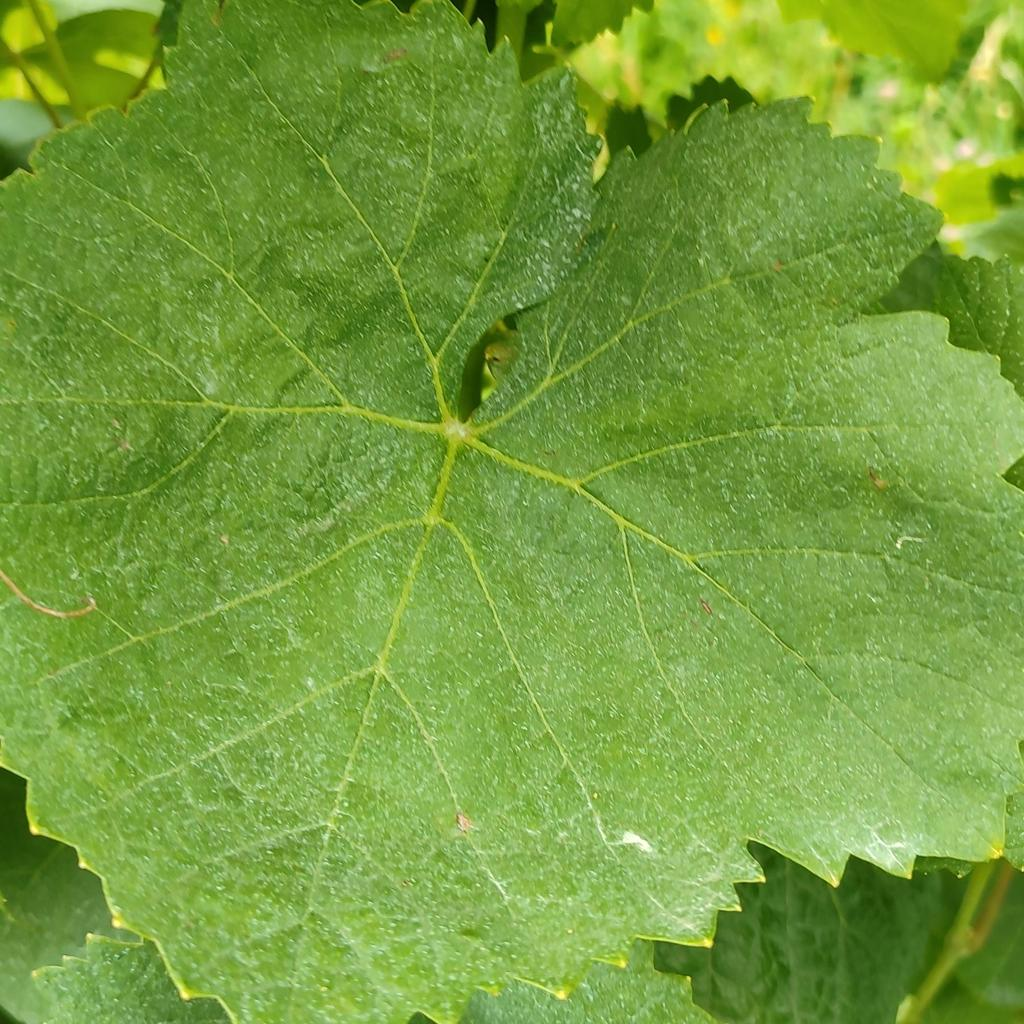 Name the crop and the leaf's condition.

grapevine, healthy
